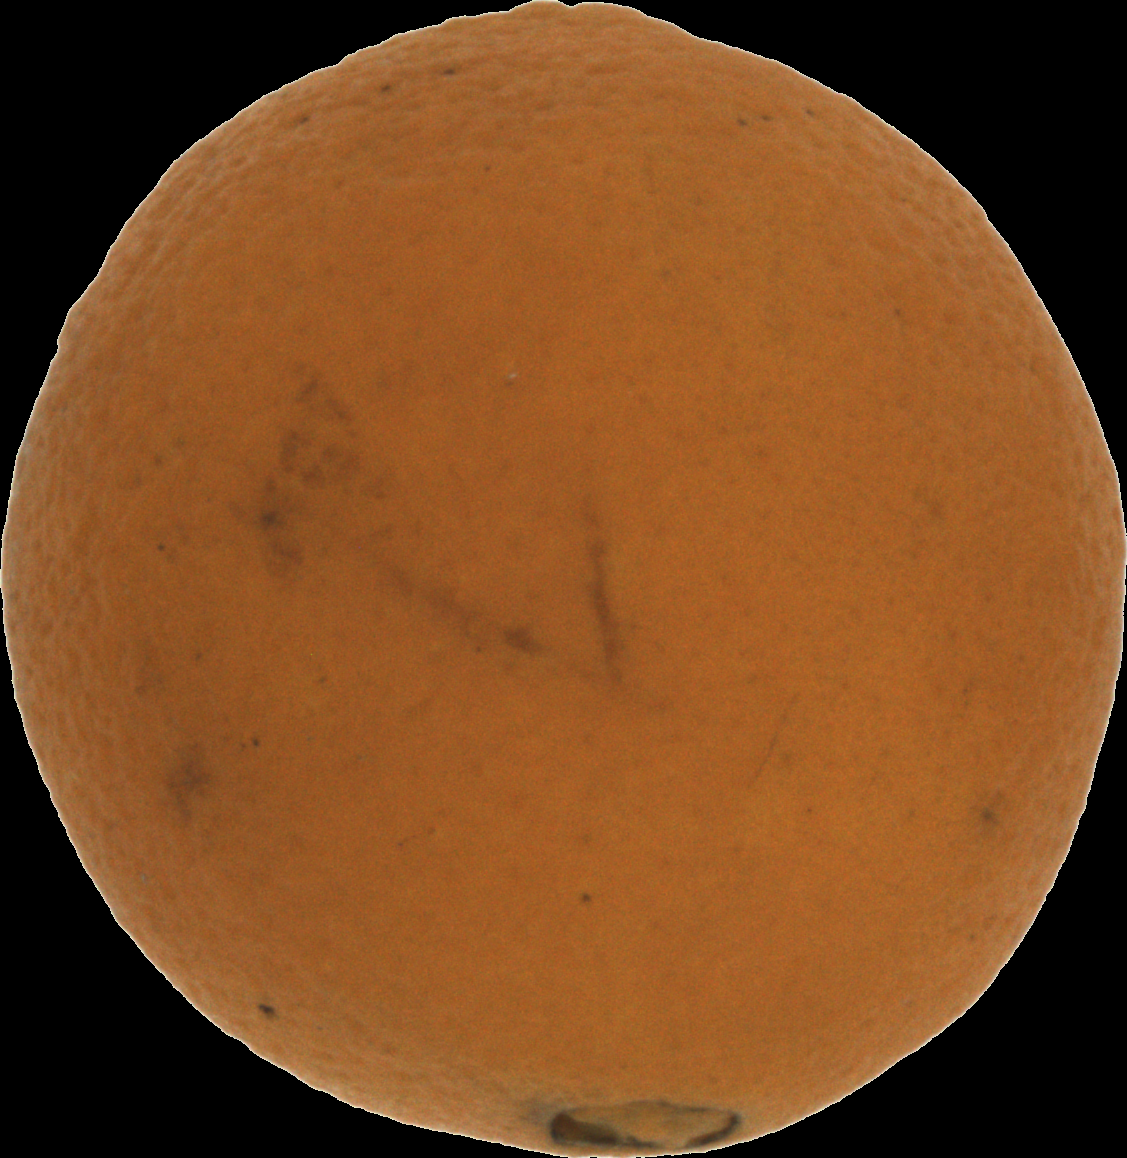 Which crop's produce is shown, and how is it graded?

orange, bad
